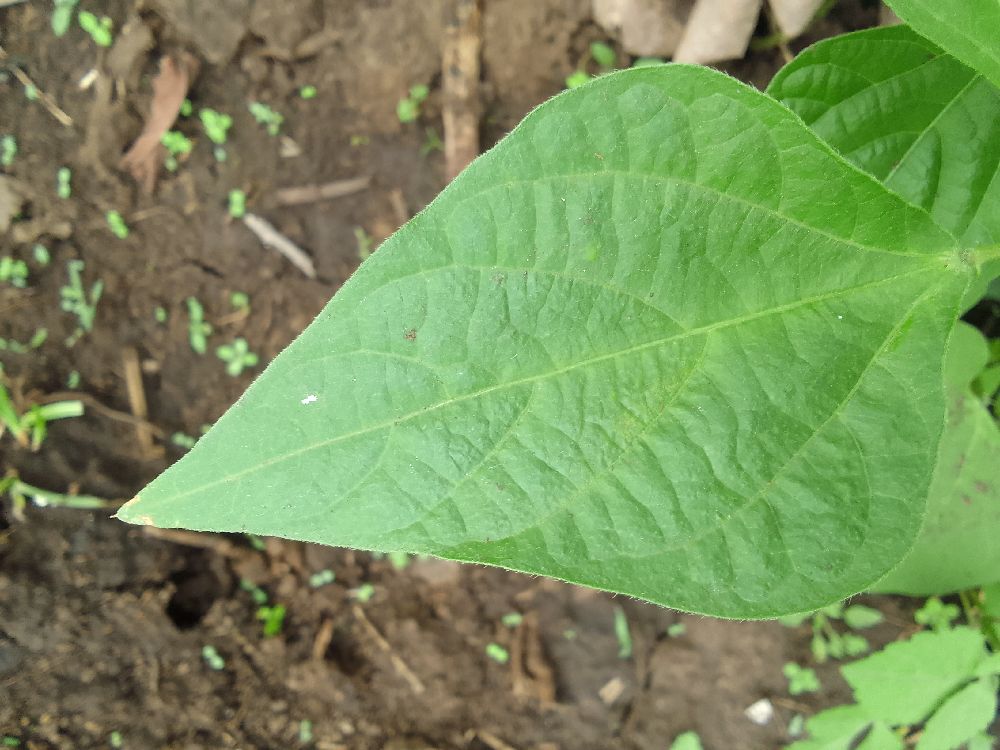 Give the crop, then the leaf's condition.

common bean, healthy
